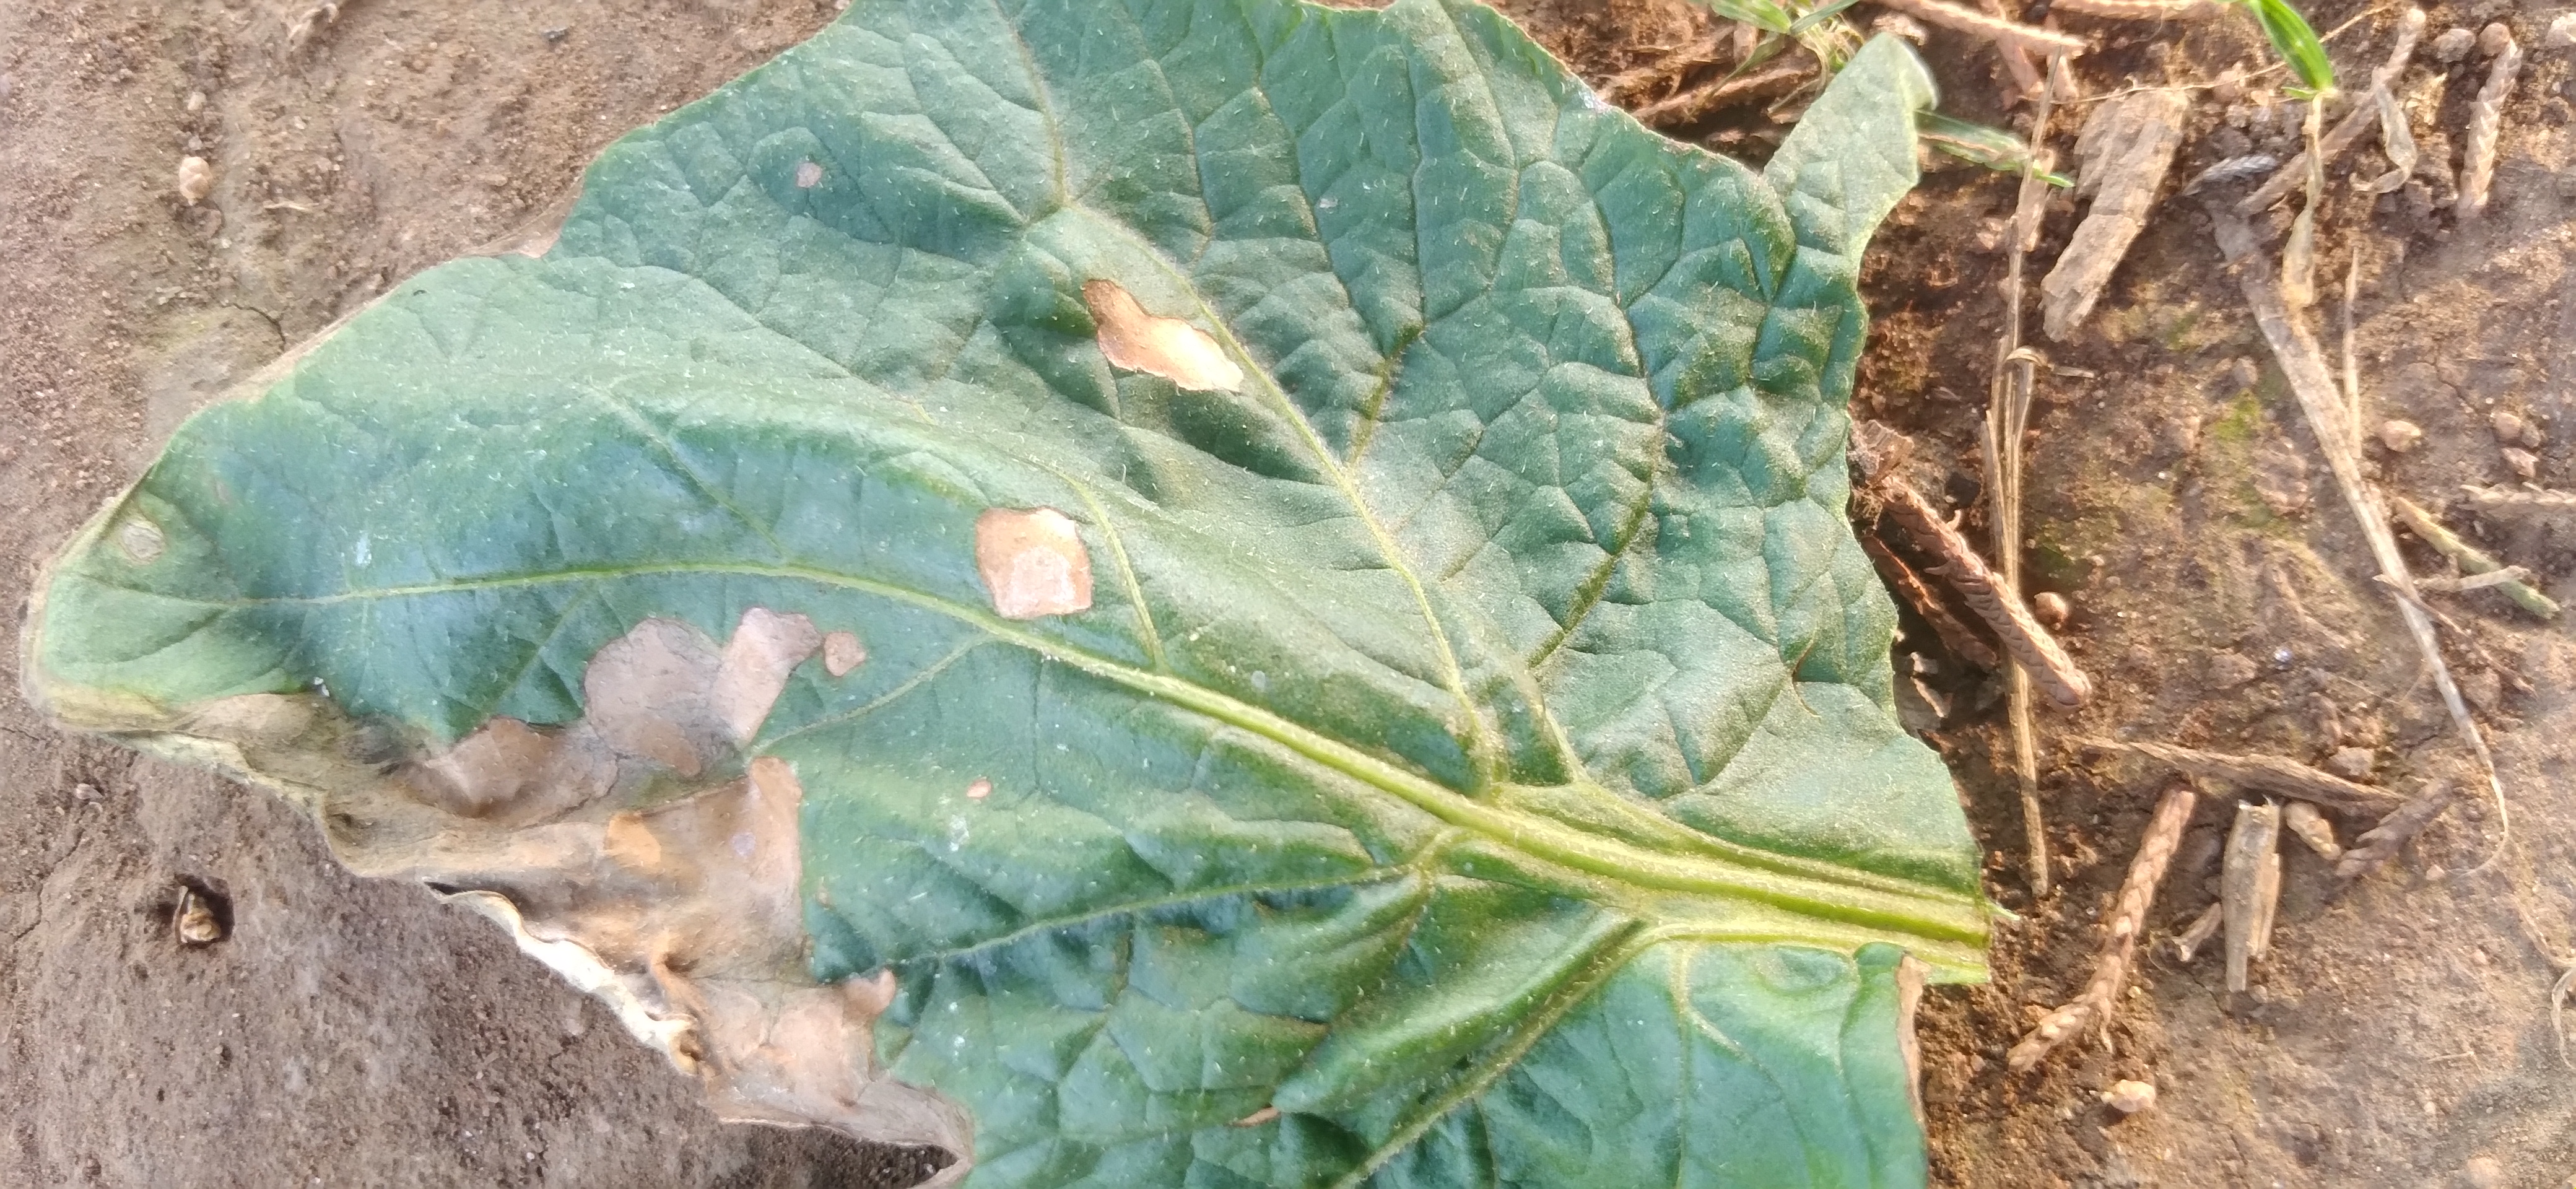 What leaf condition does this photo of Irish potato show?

early blight
